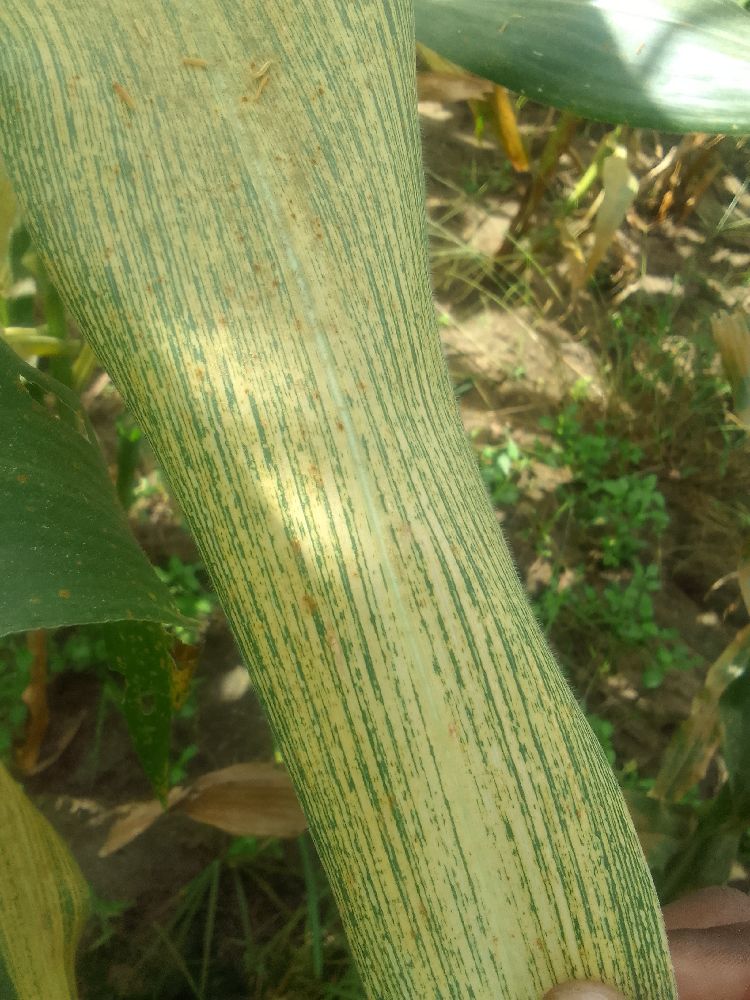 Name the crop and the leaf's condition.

maize, maize streak virus
